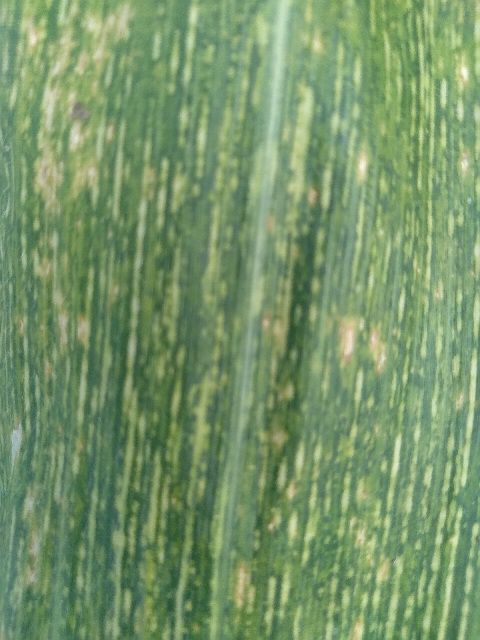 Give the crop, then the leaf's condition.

maize, maize streak virus
